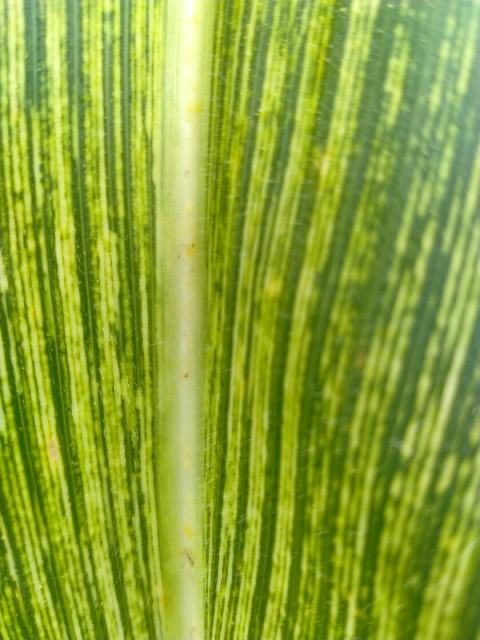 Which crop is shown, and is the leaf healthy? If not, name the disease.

maize, maize streak virus
